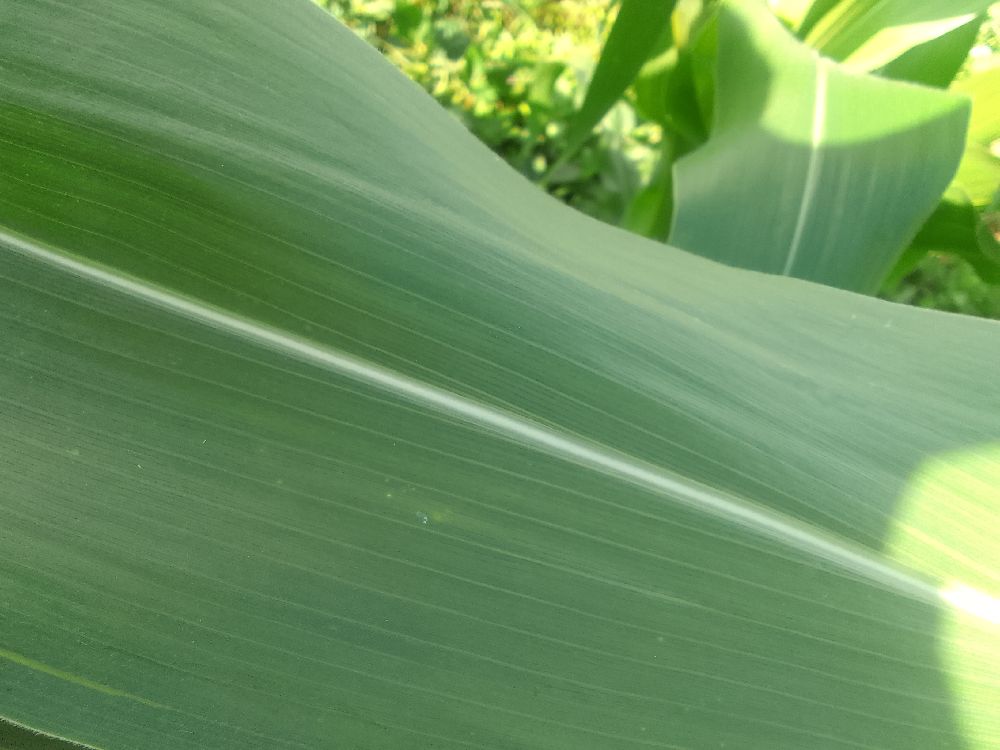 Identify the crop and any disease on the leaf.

maize, healthy
